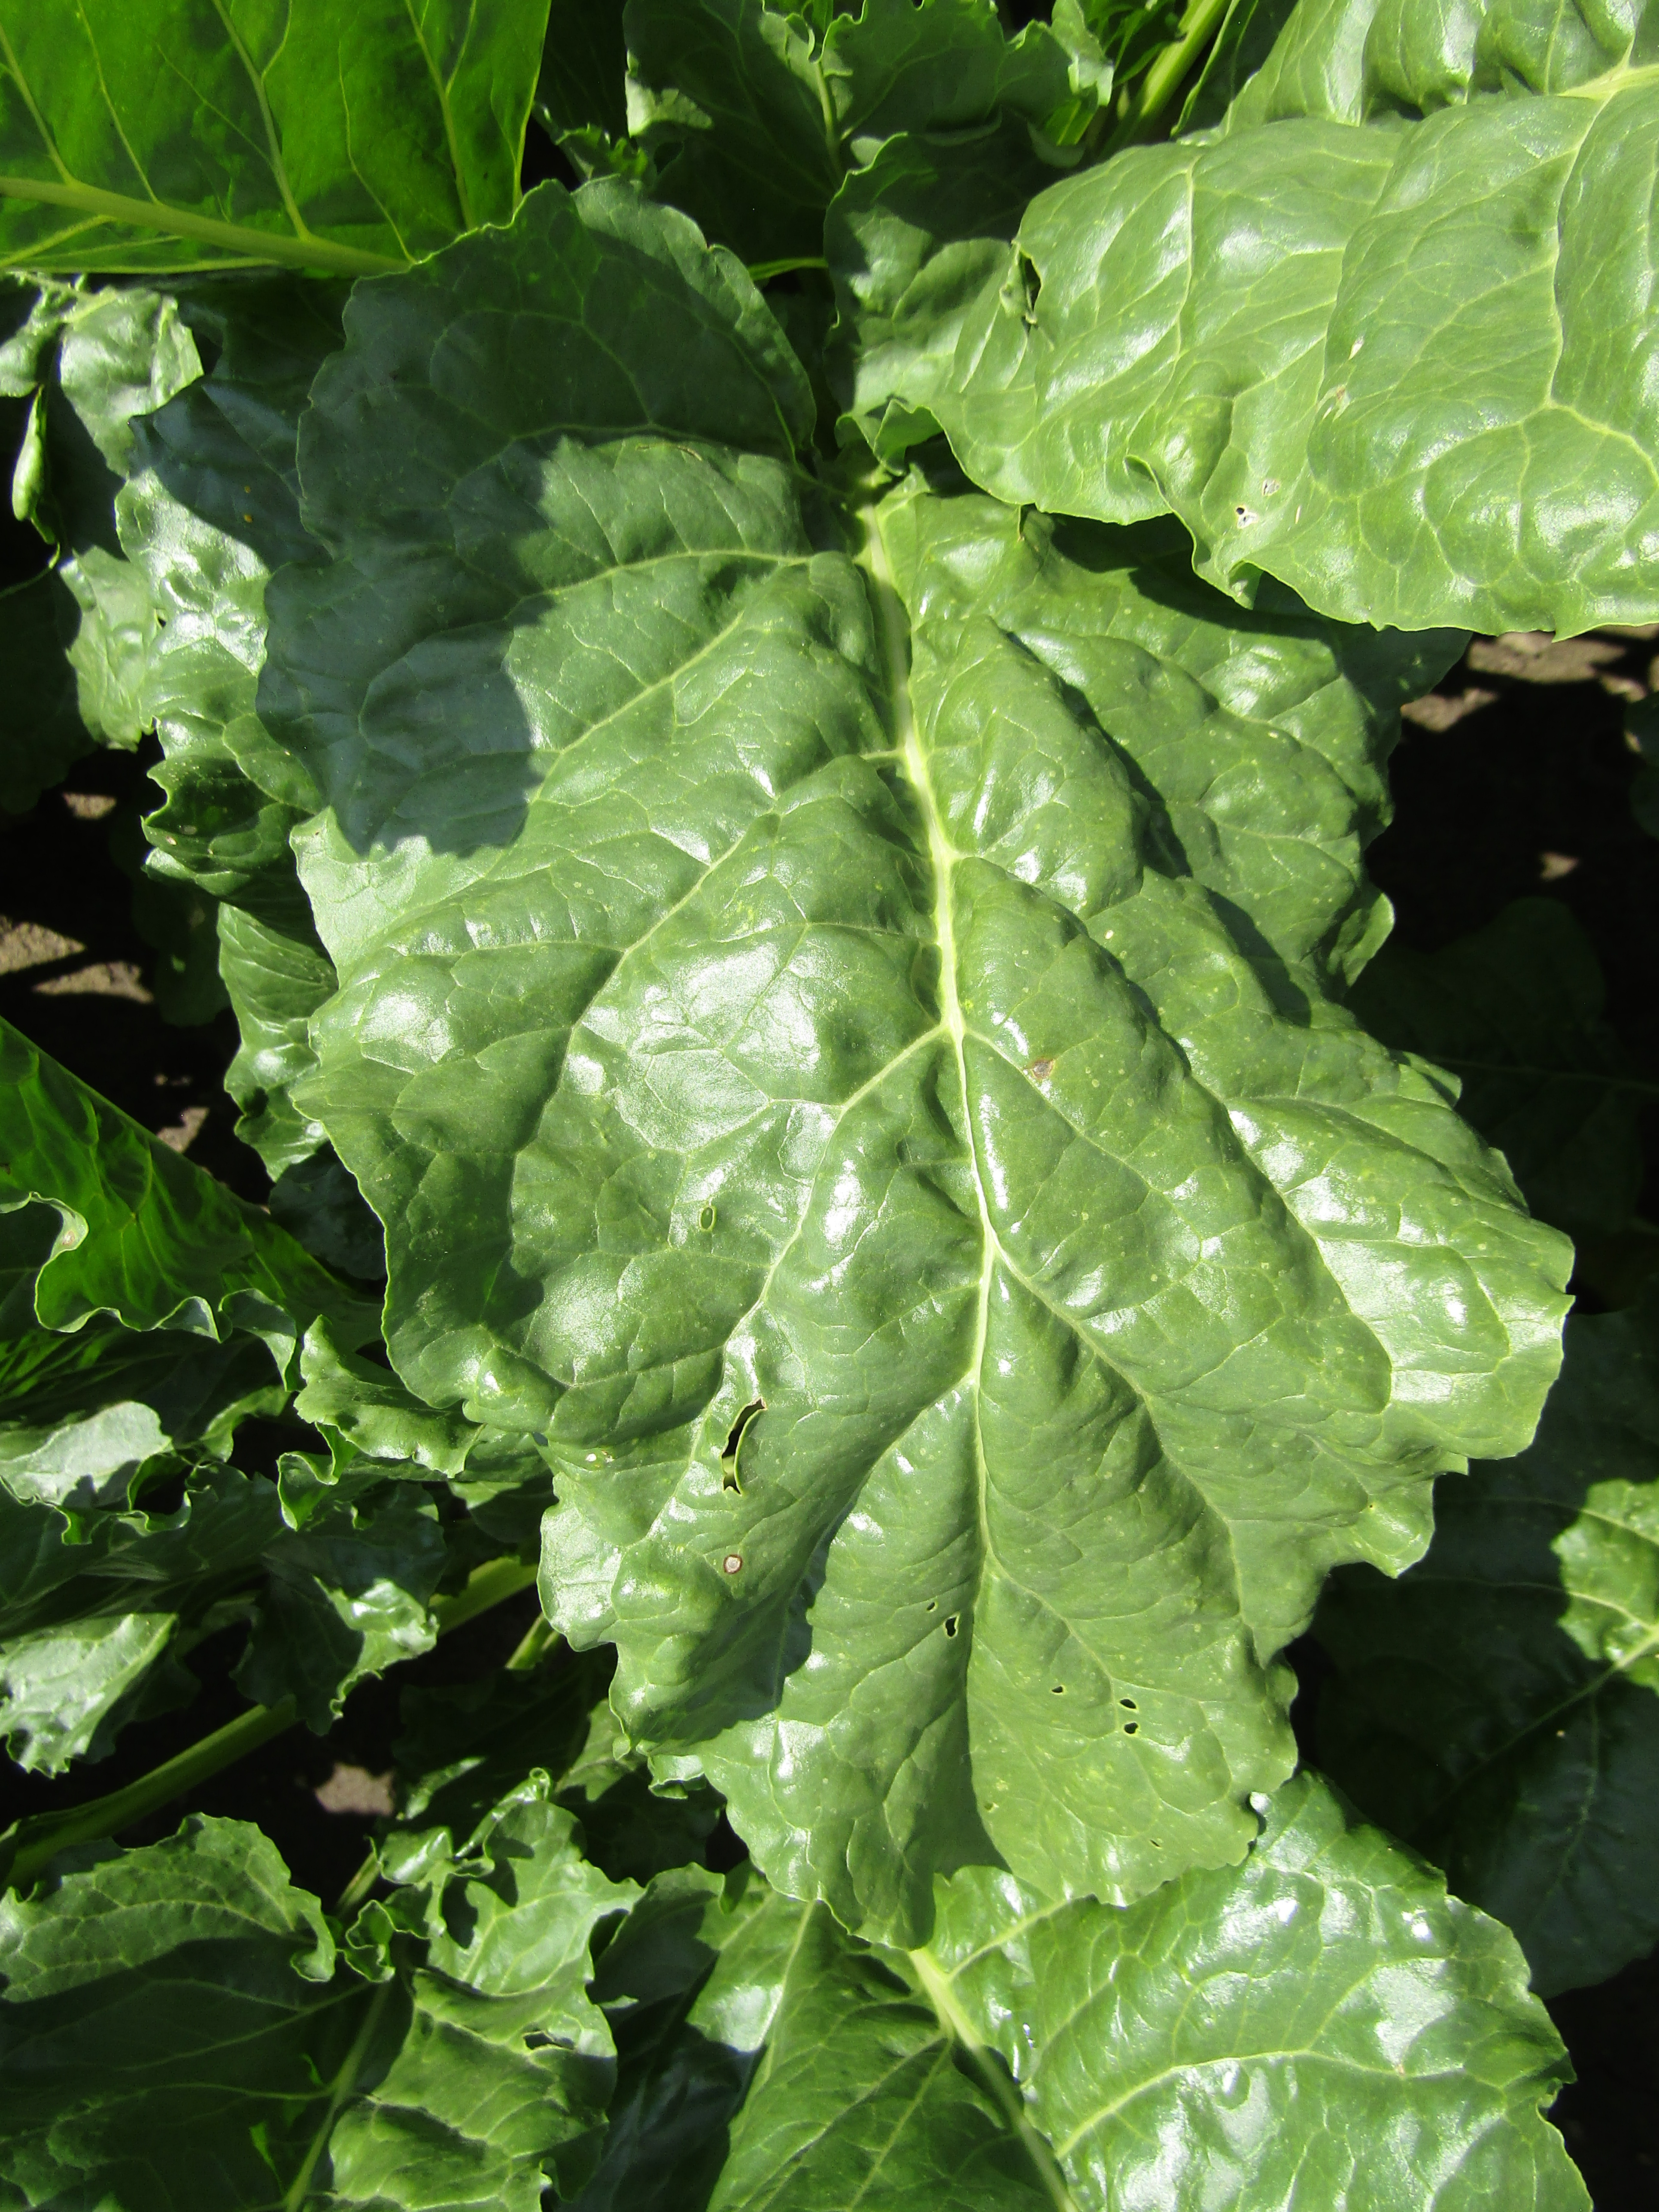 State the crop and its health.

beet, cercospora
